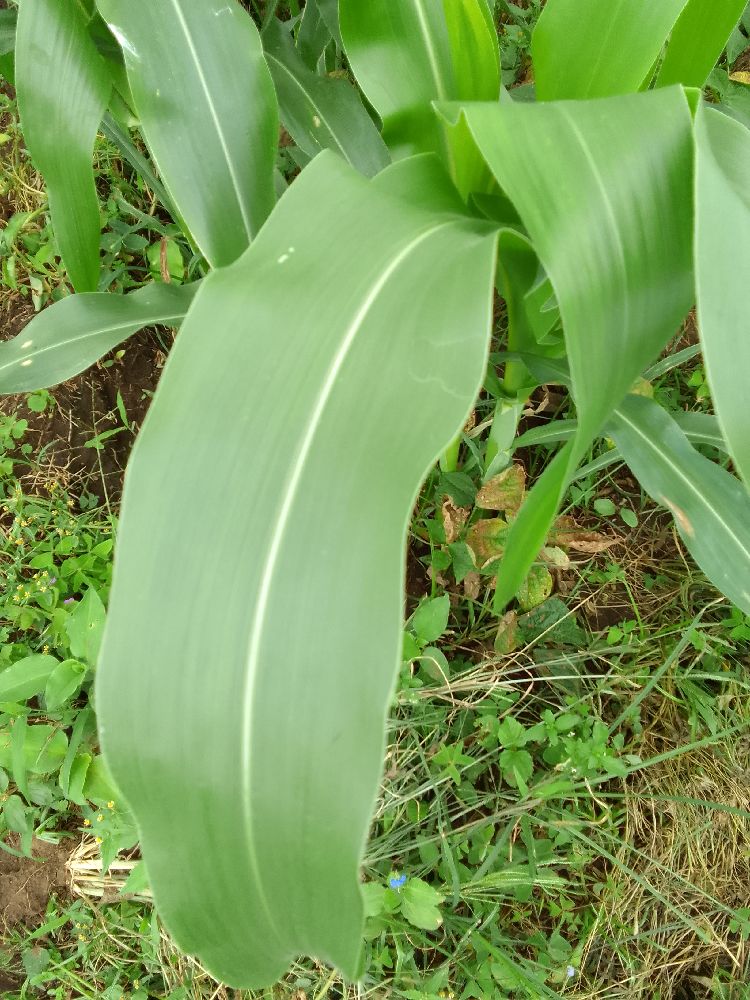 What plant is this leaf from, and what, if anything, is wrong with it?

maize, healthy
